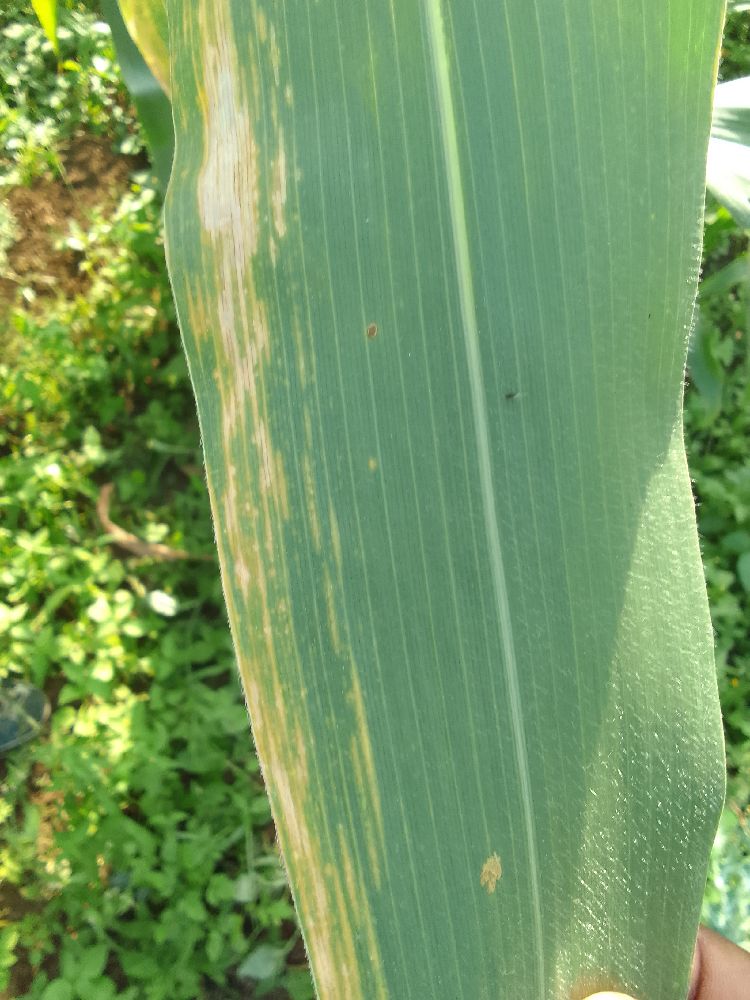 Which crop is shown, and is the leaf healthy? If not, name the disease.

maize, maize lethal necrosis
